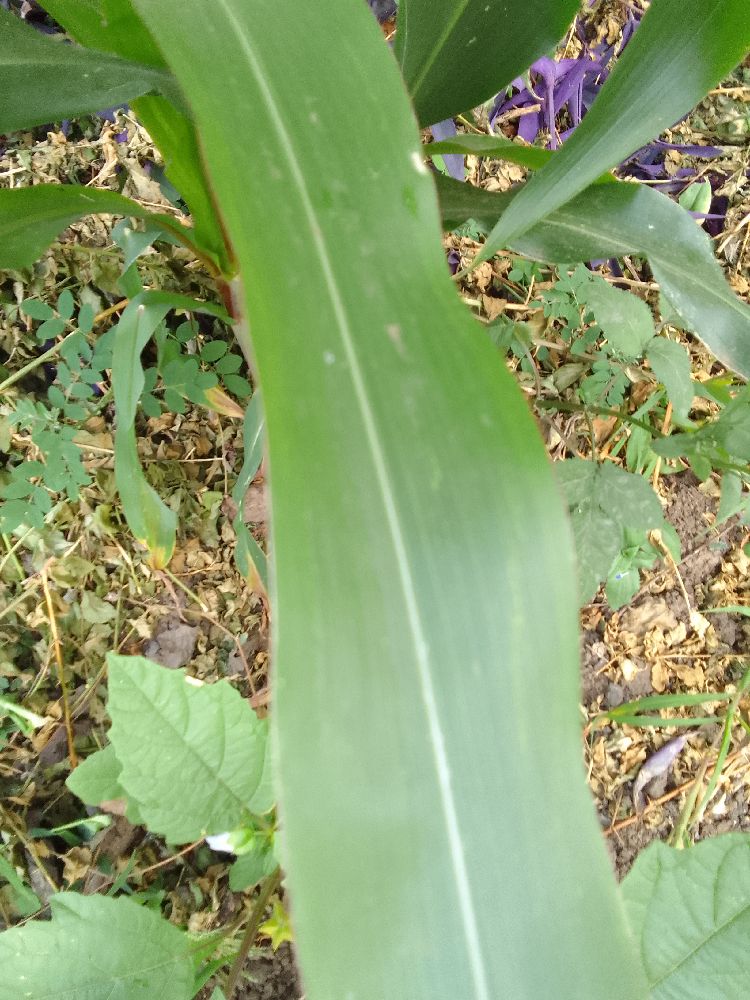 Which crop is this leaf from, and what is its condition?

maize, healthy
